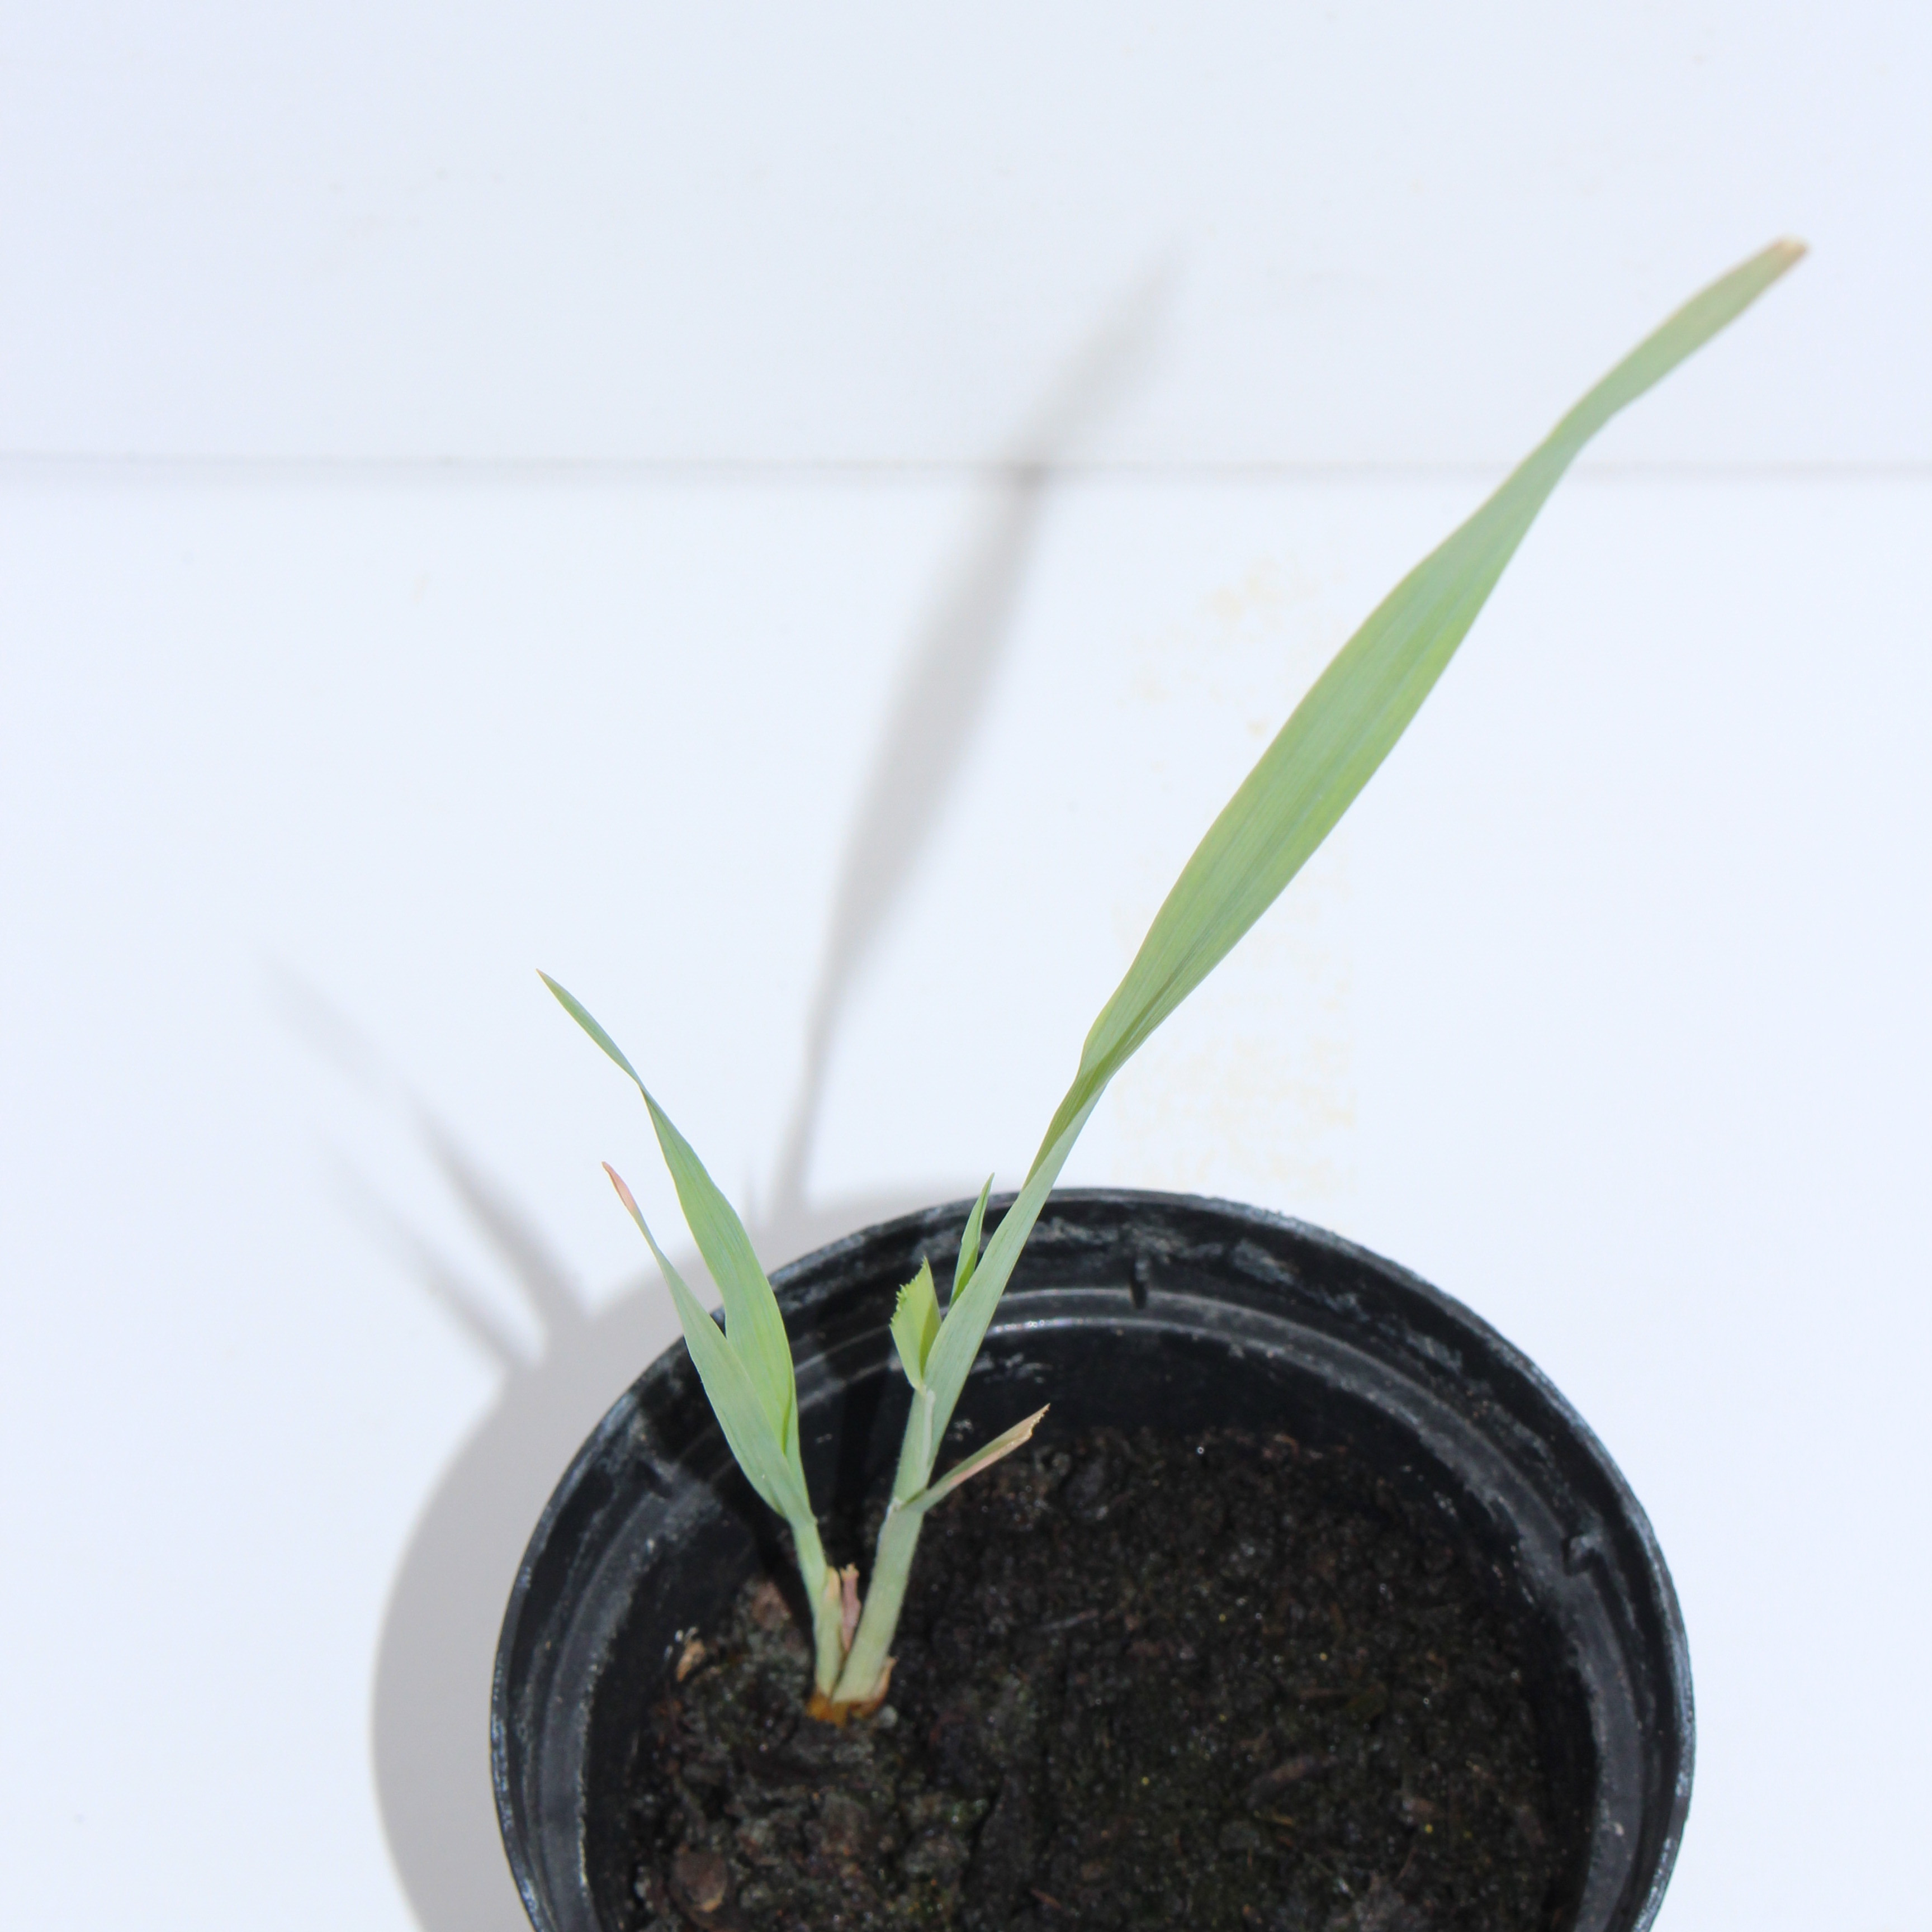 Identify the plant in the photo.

Avena sterilis
